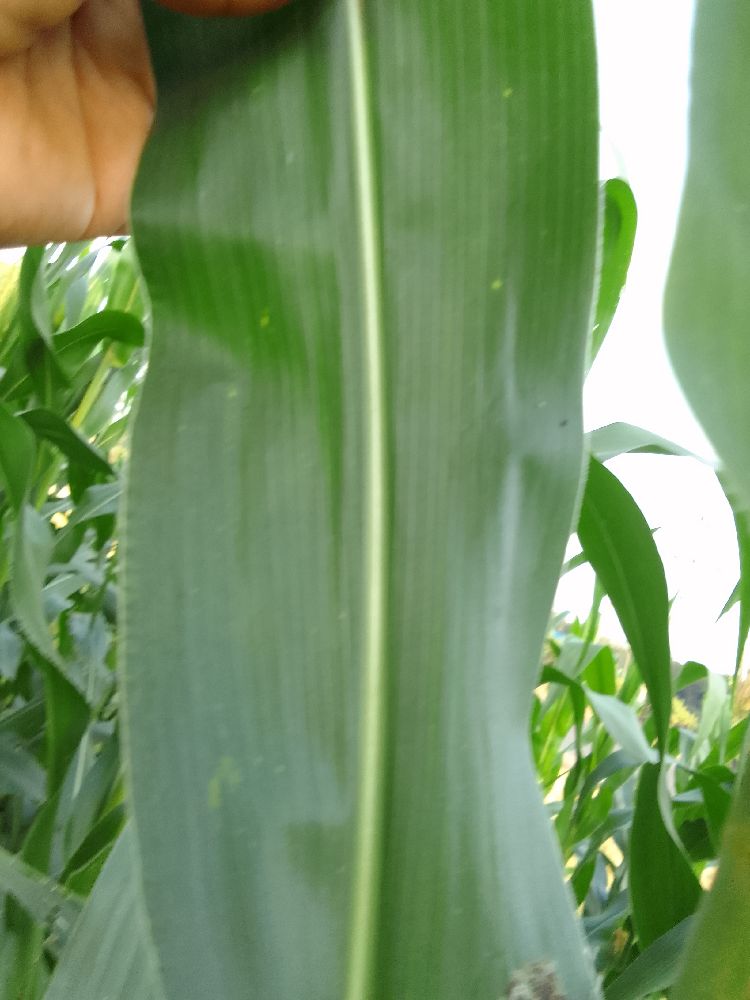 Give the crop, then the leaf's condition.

maize, healthy
